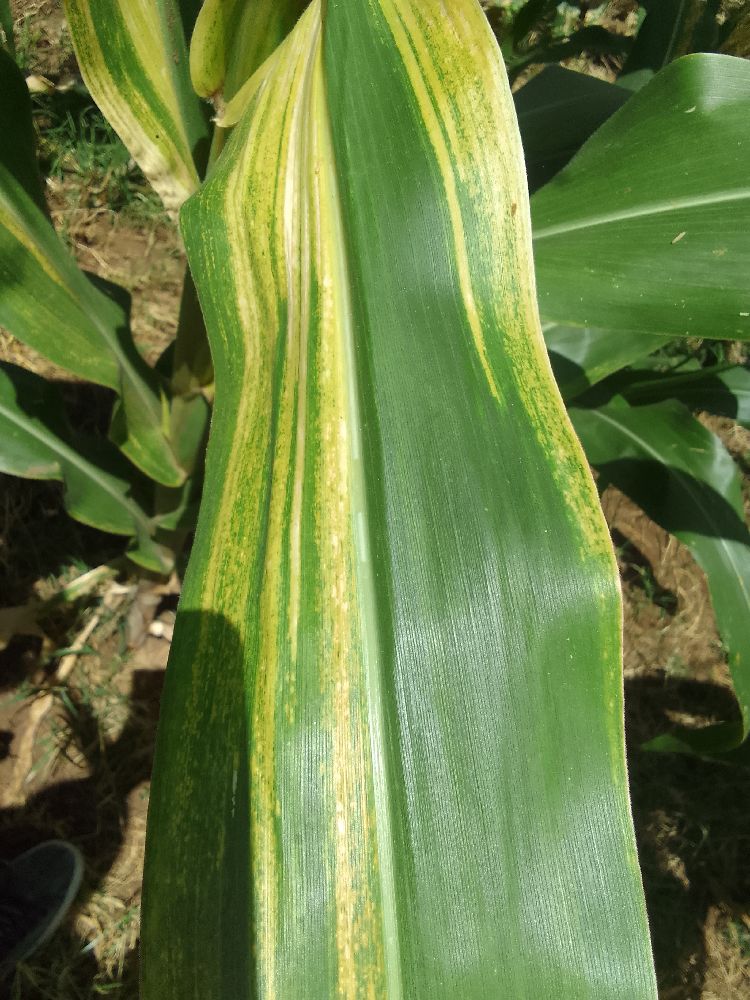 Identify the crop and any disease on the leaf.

maize, maize lethal necrosis
